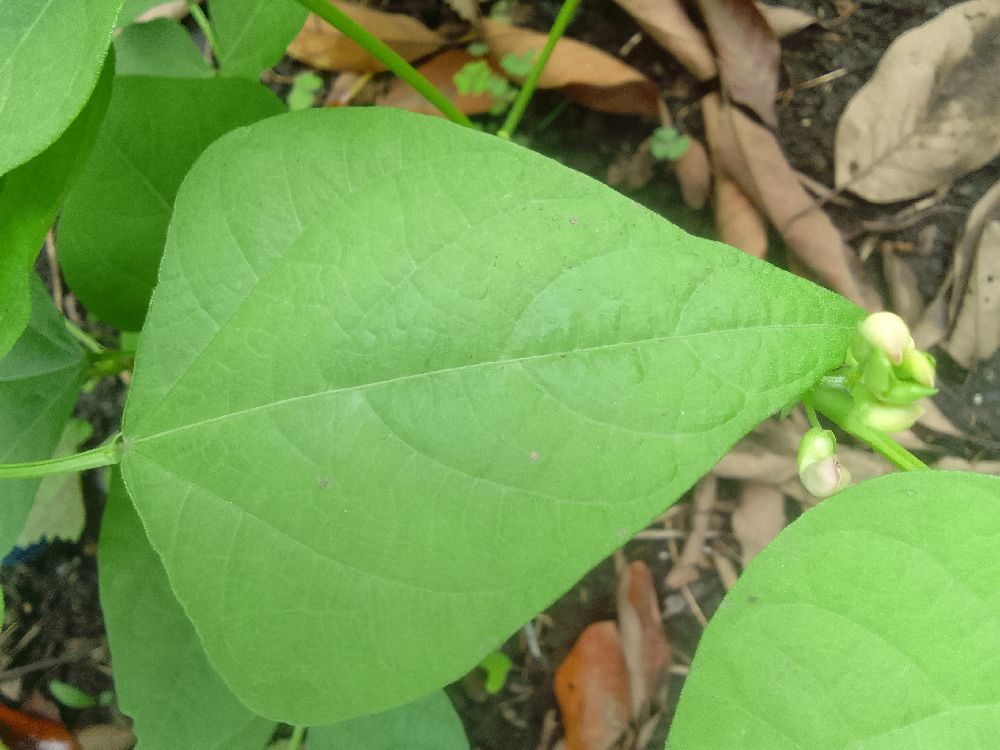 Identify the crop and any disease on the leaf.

common bean, healthy
